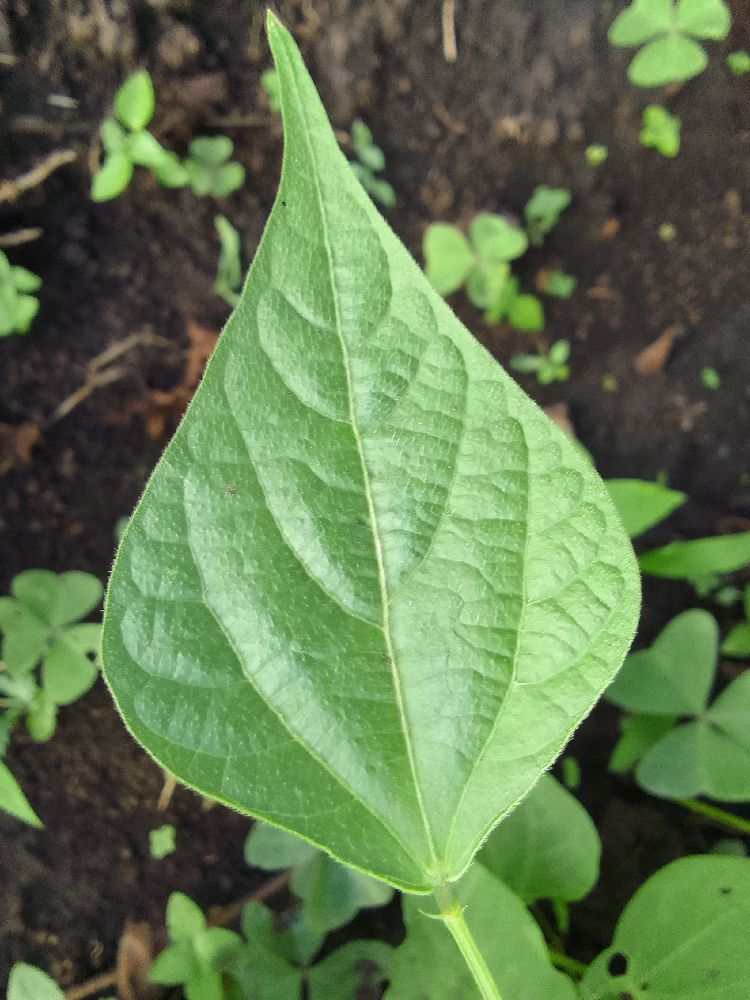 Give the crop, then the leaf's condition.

maize, healthy
